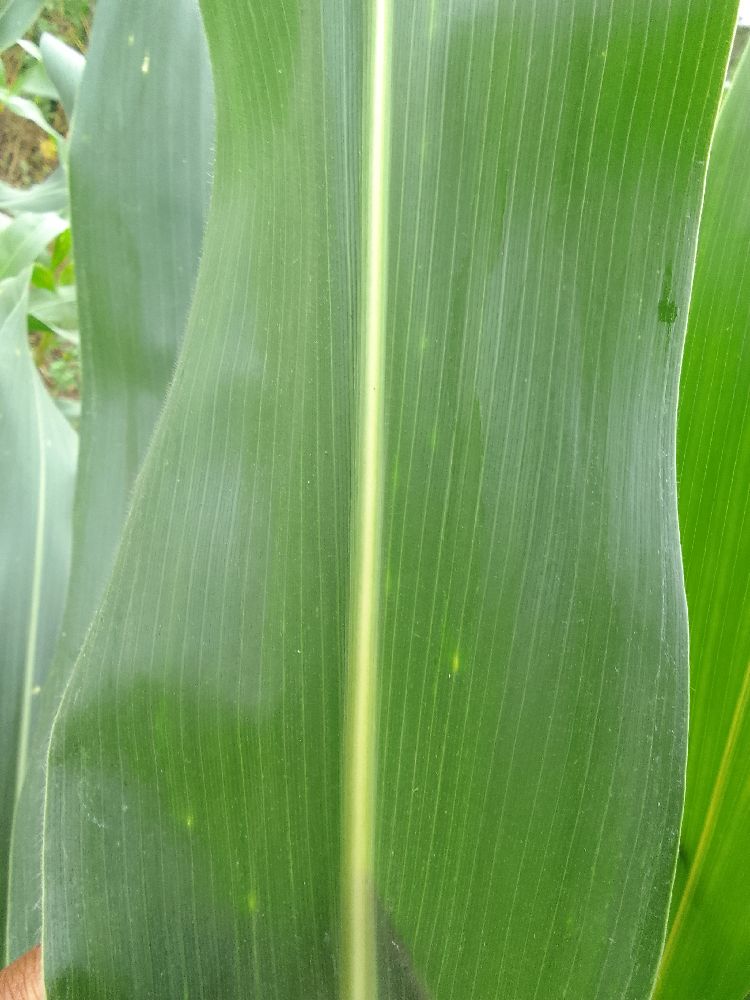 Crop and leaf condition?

maize, healthy
